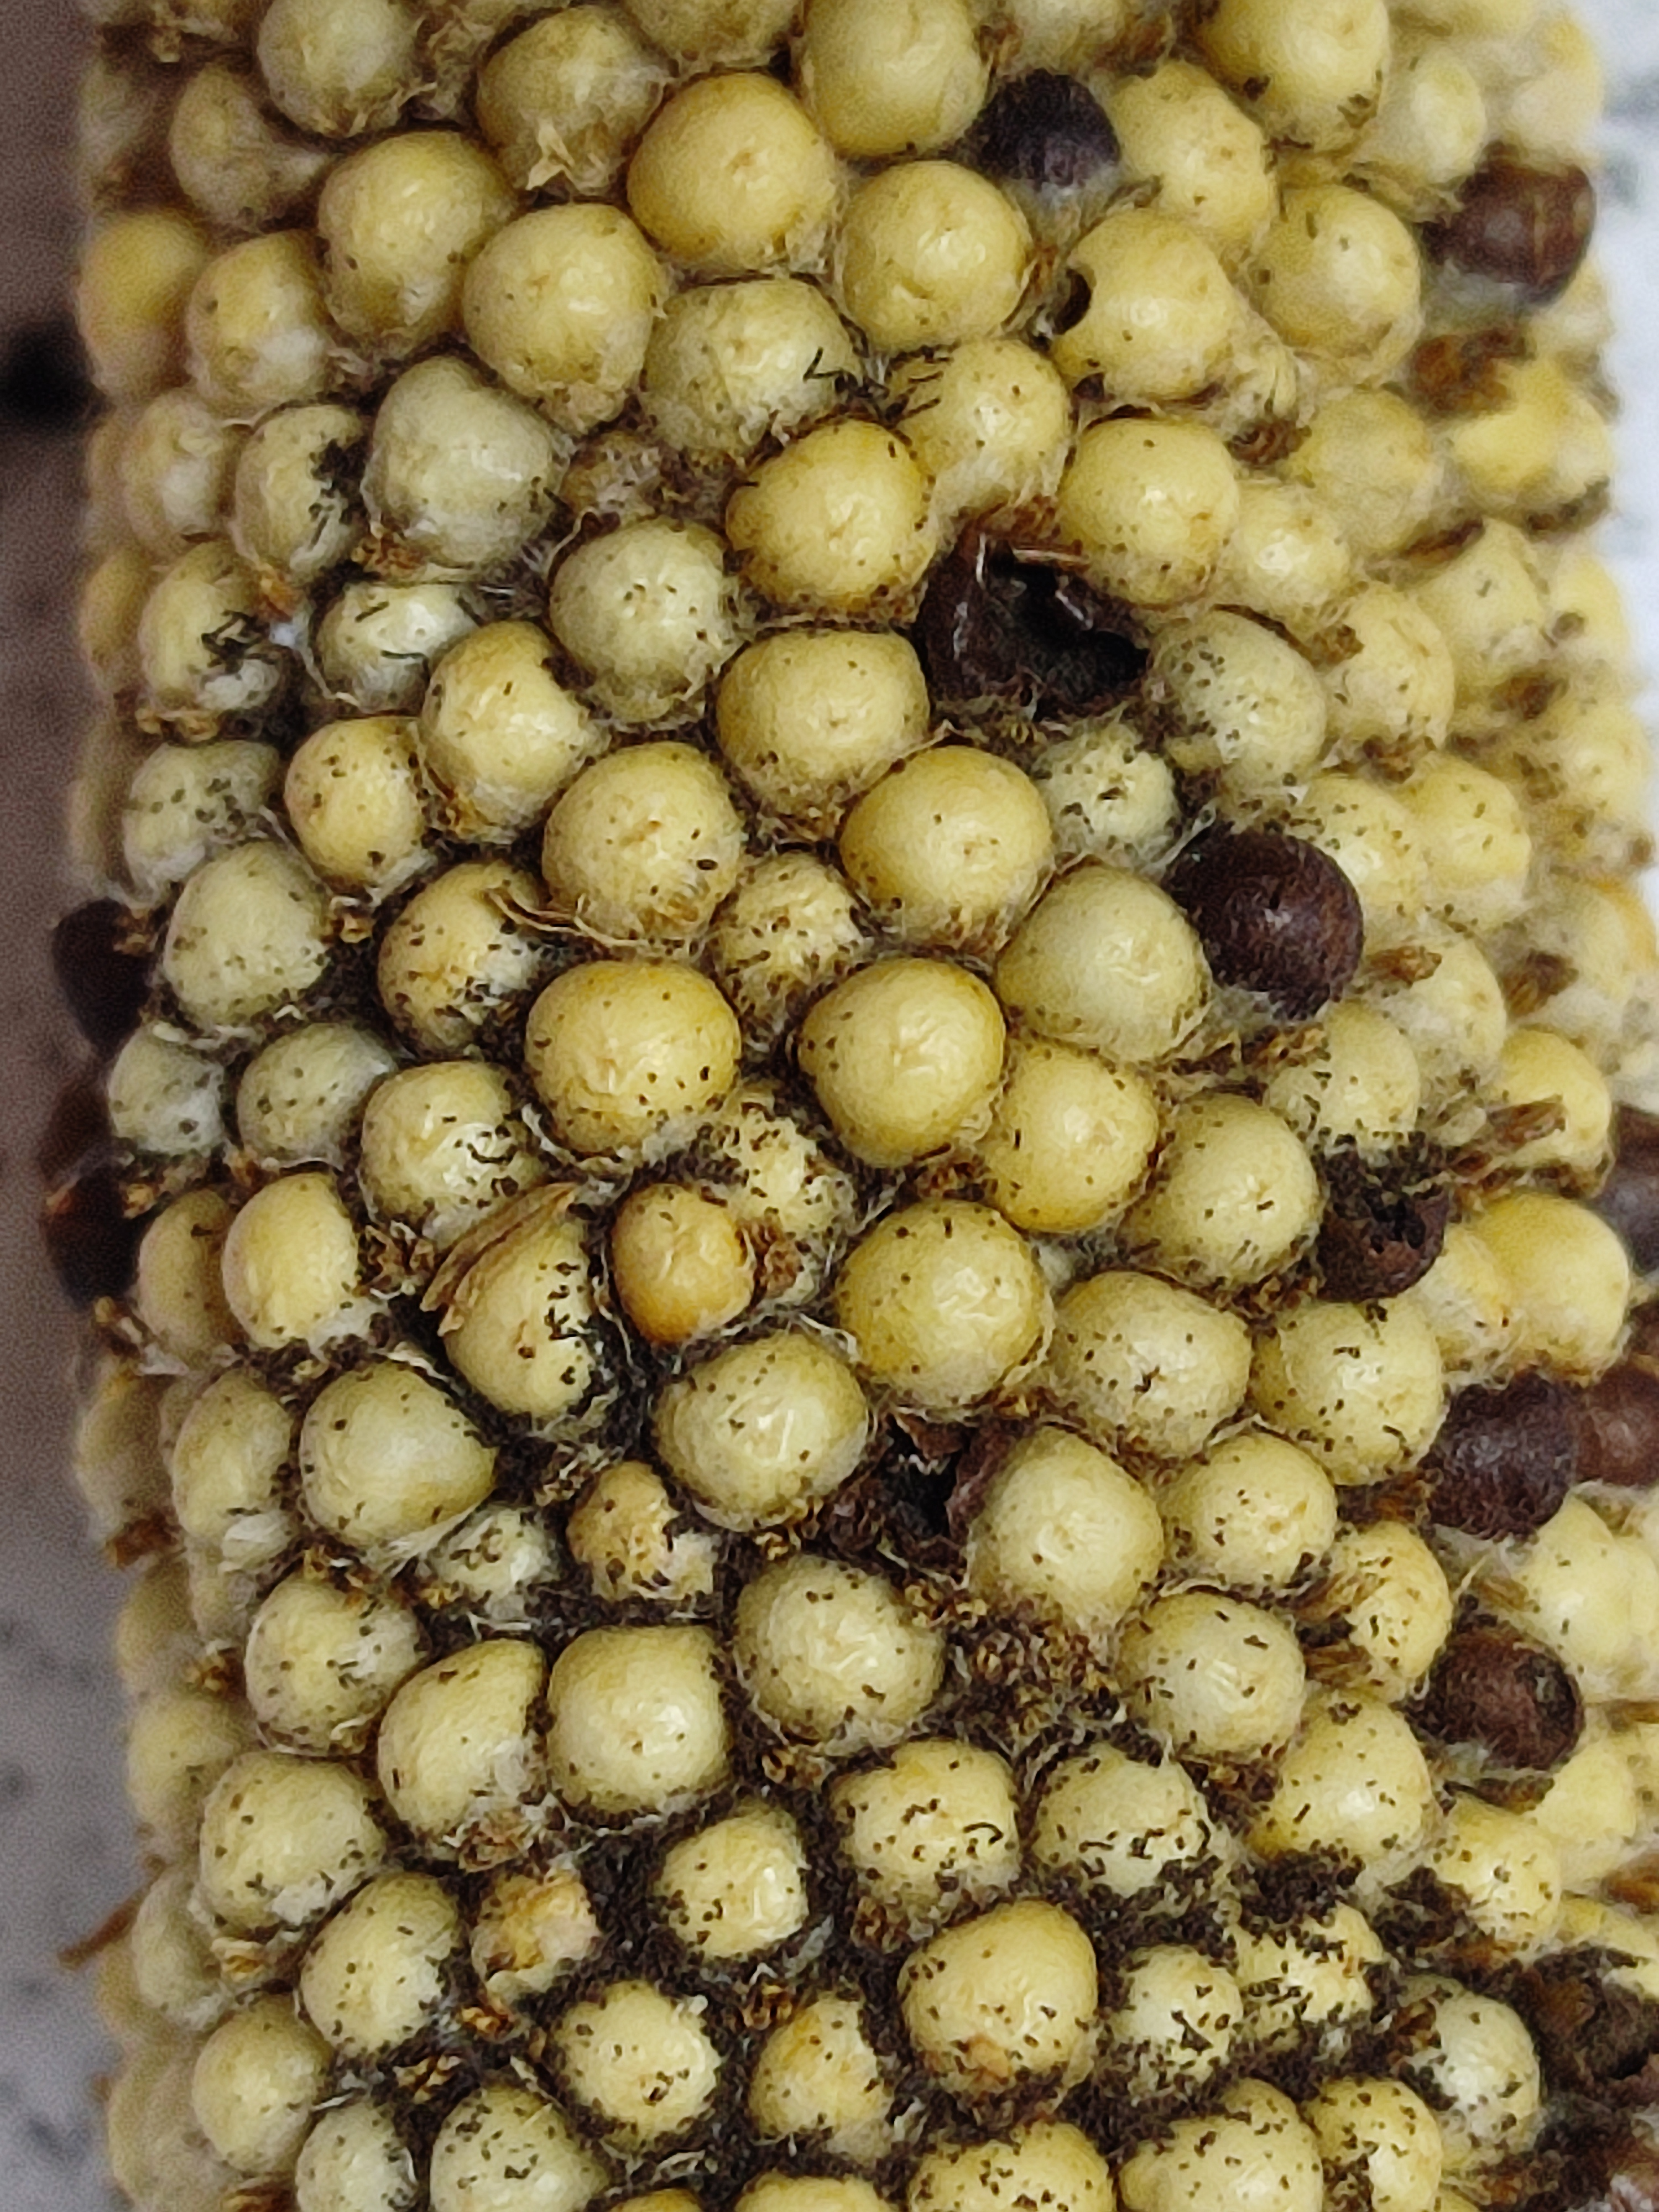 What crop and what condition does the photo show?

pearl millet, smut
